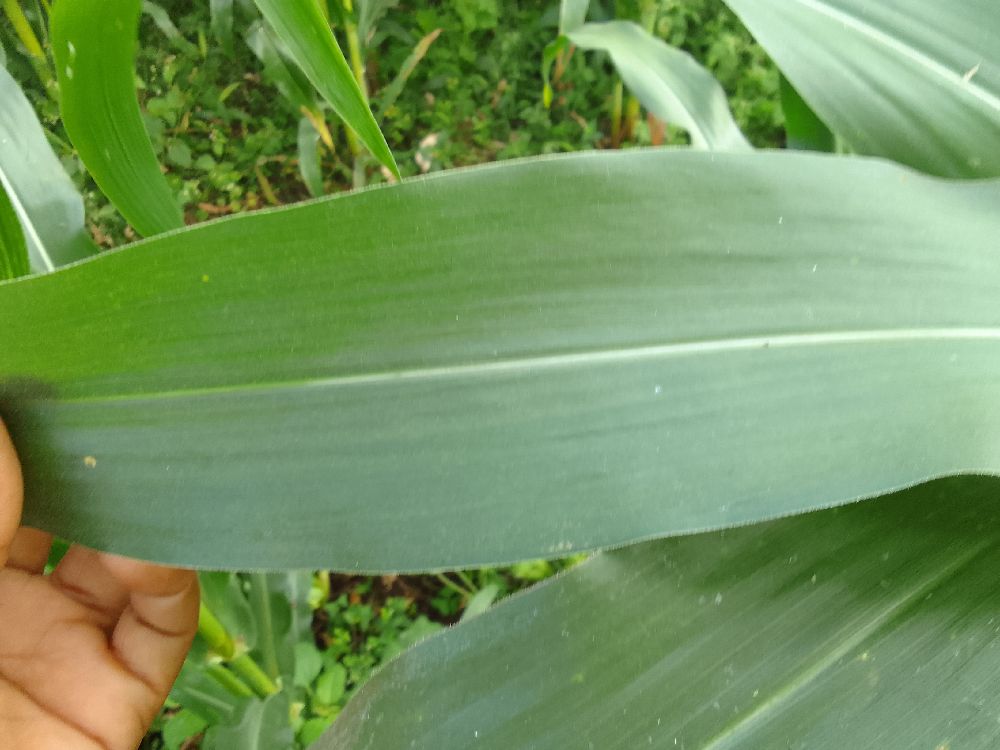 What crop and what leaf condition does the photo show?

maize, healthy
